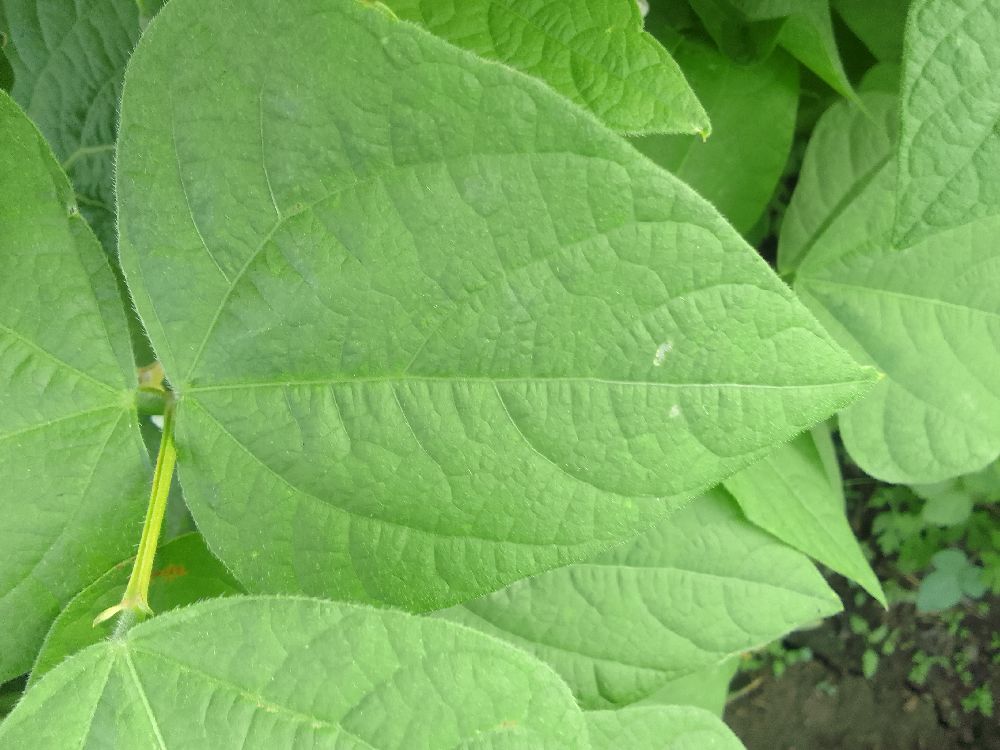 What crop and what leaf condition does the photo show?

common bean, healthy
